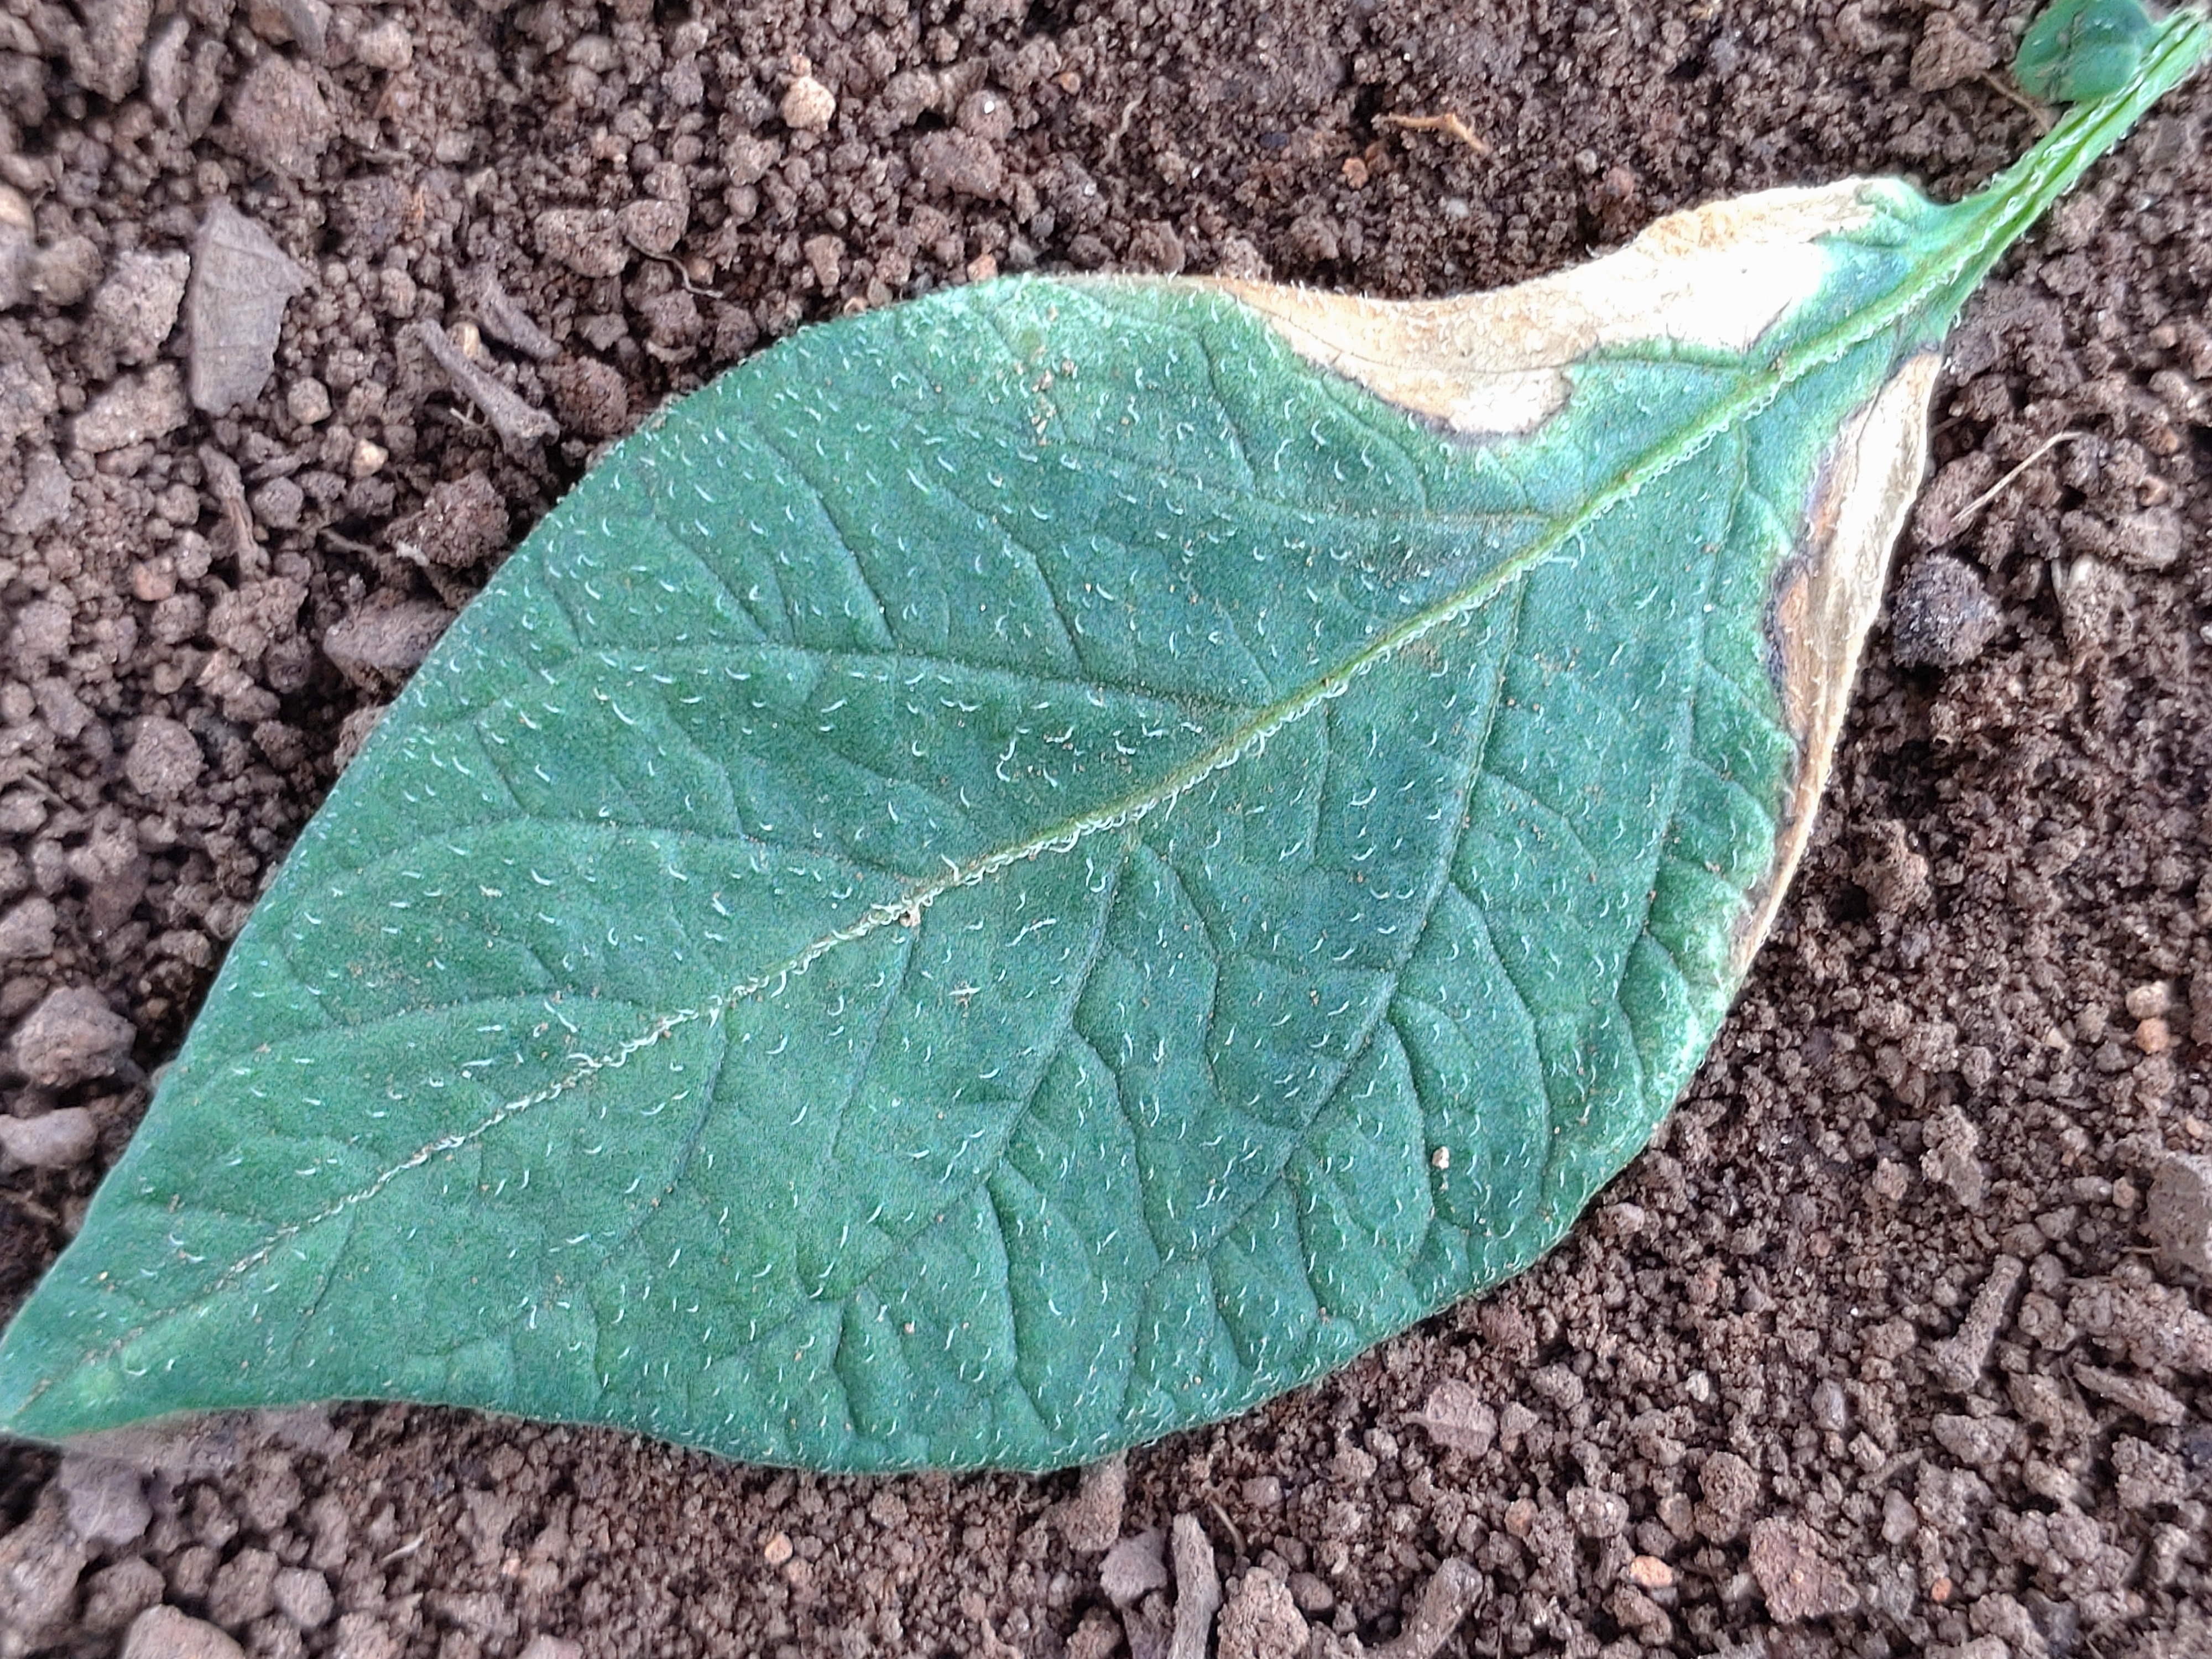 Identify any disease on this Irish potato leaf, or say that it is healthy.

early blight
